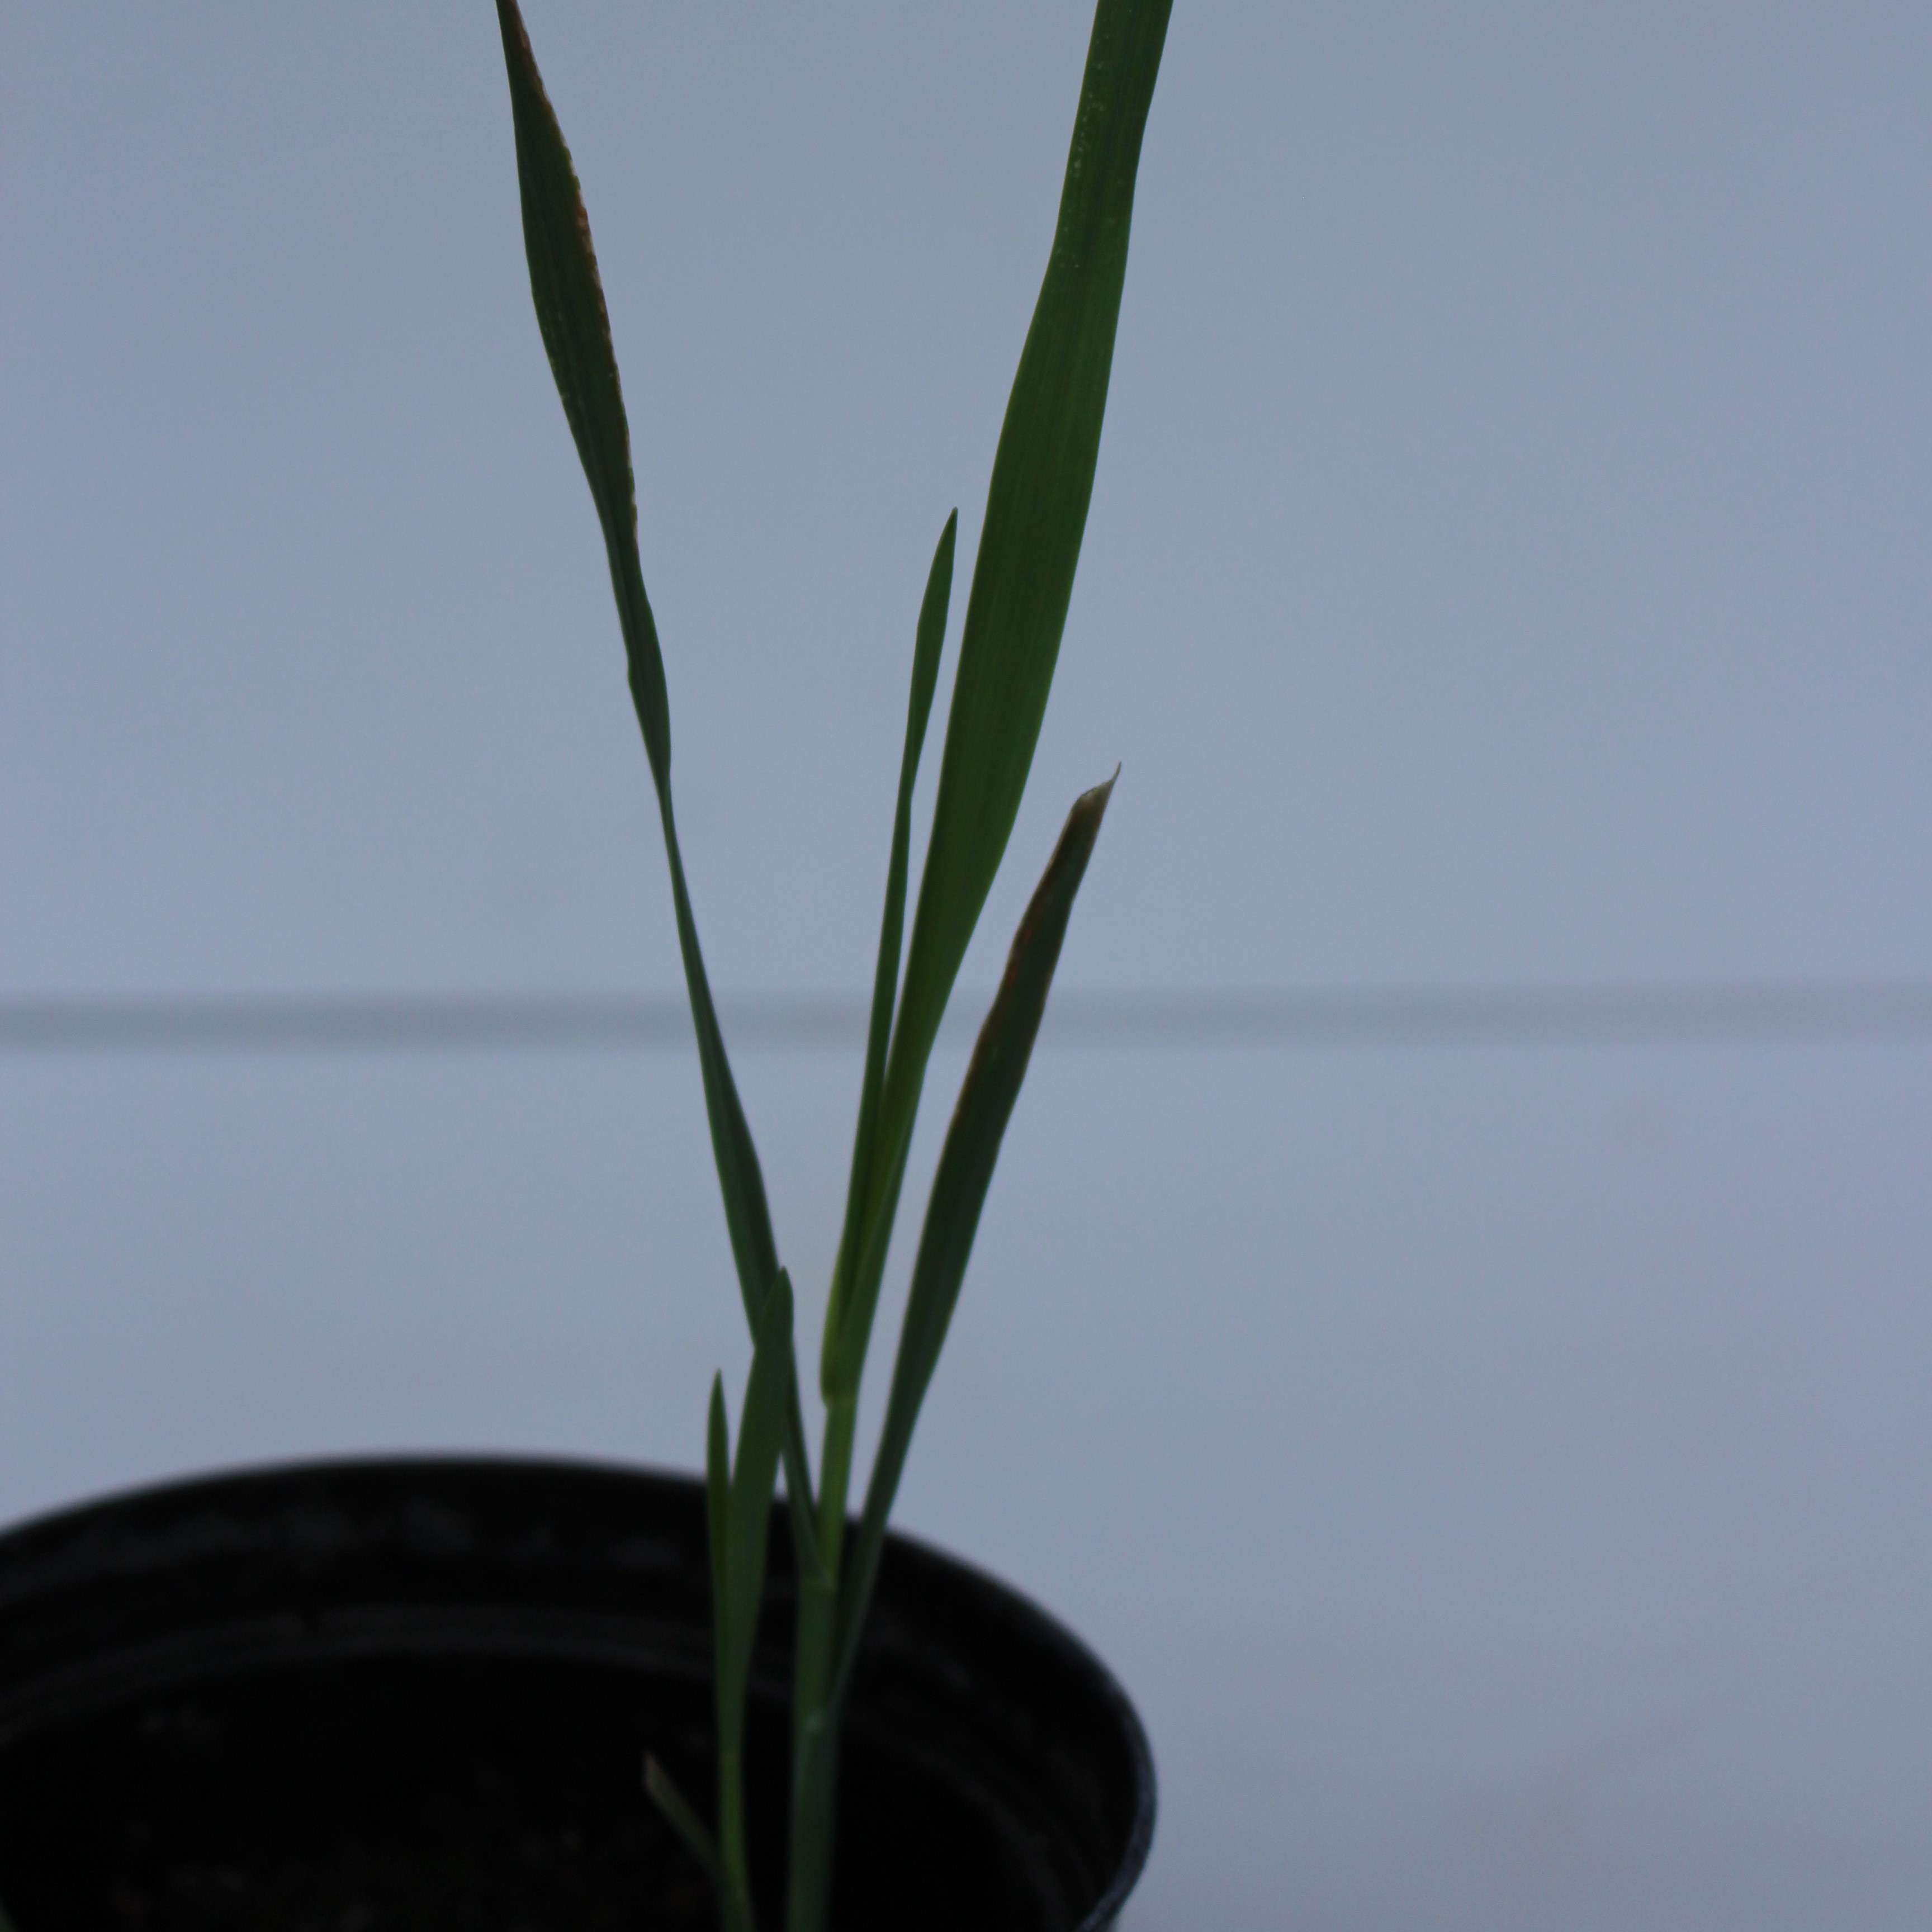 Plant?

Avena sterilis
